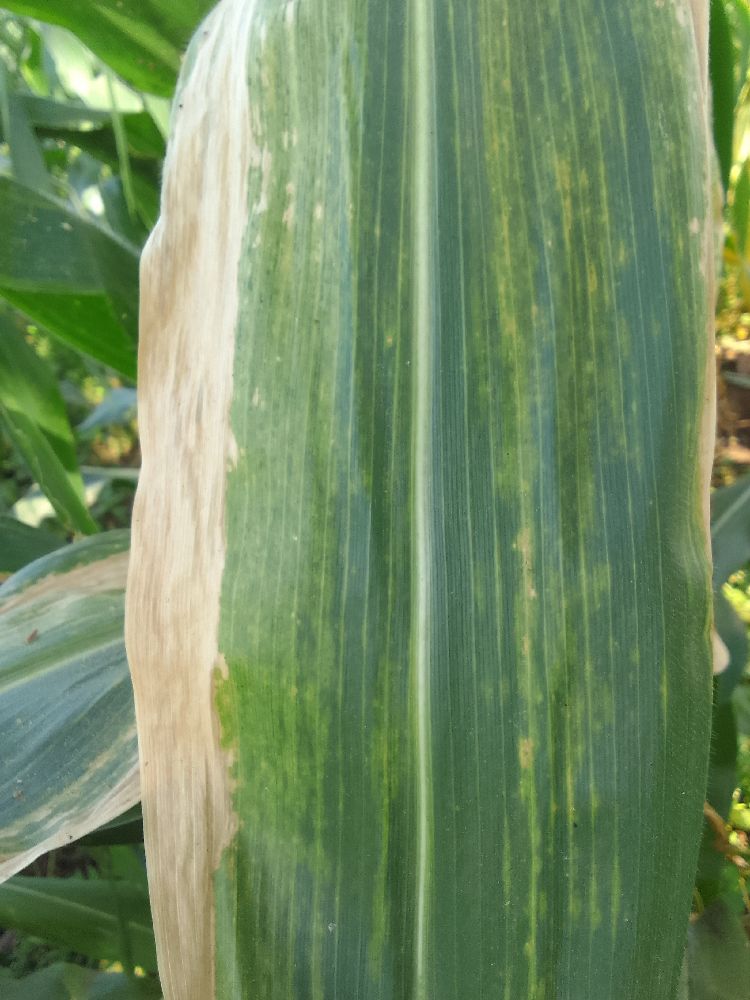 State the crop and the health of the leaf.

maize, maize lethal necrosis
